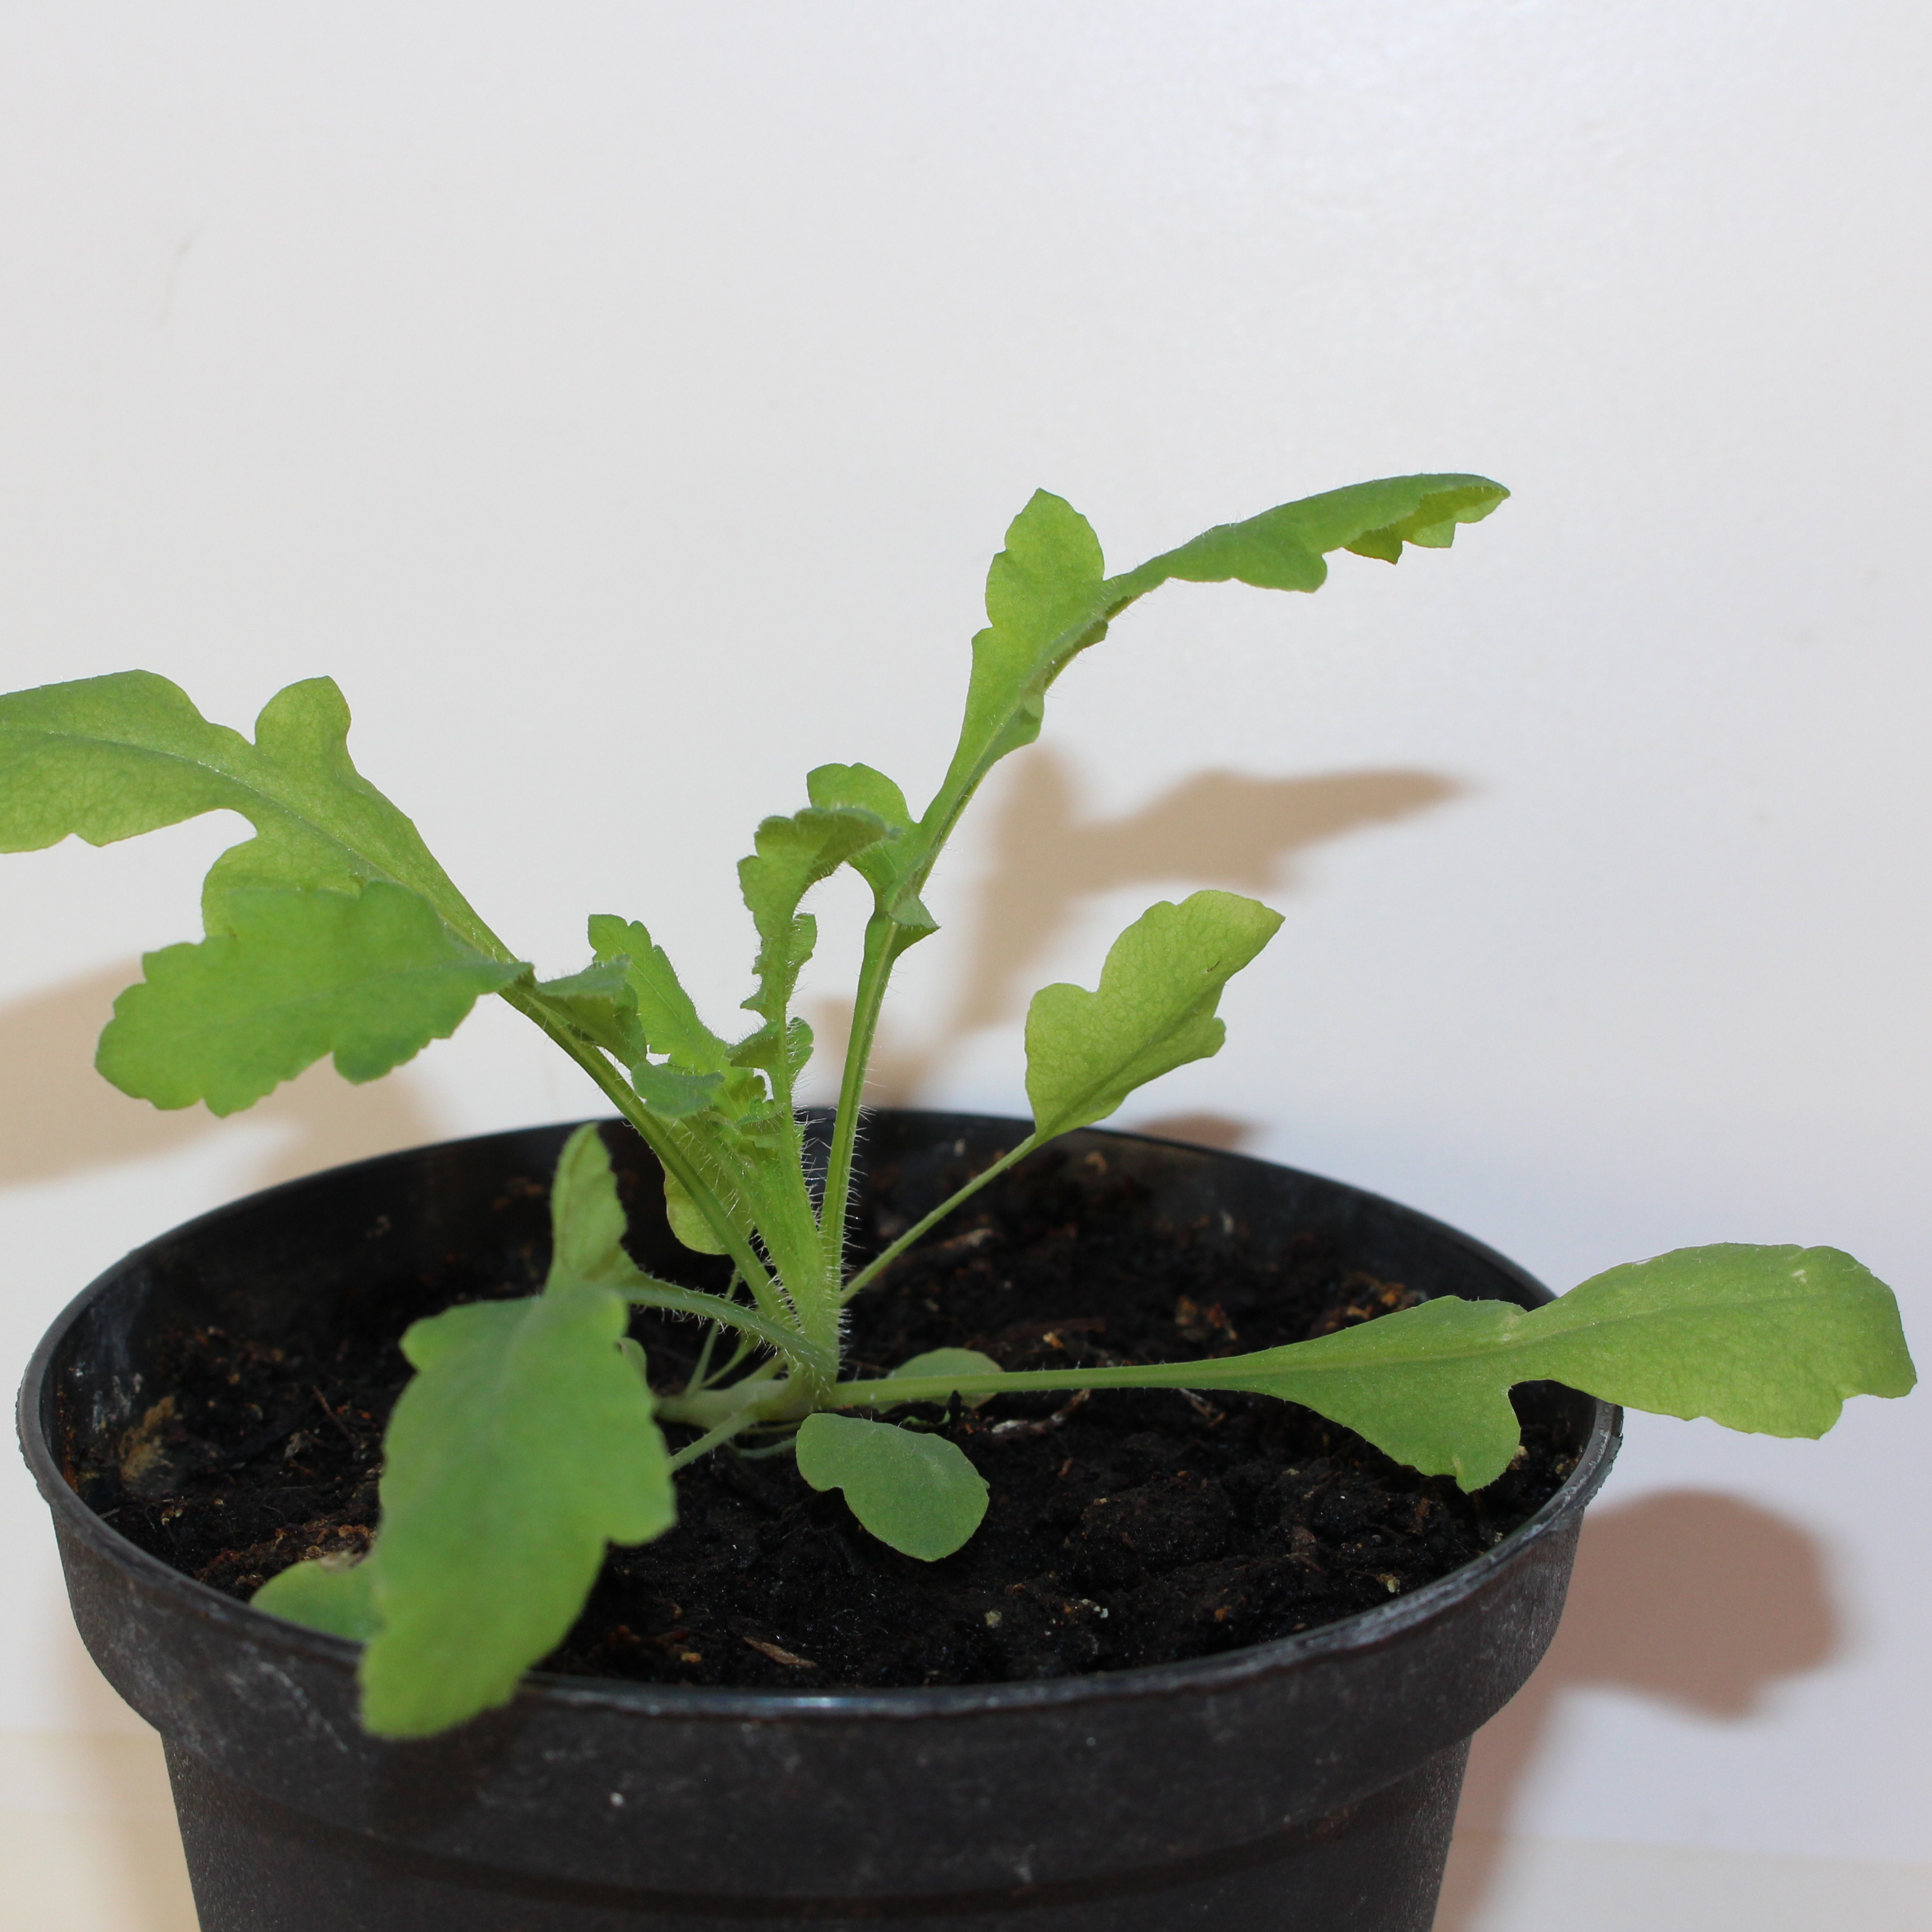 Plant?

Papaver rhoeas
